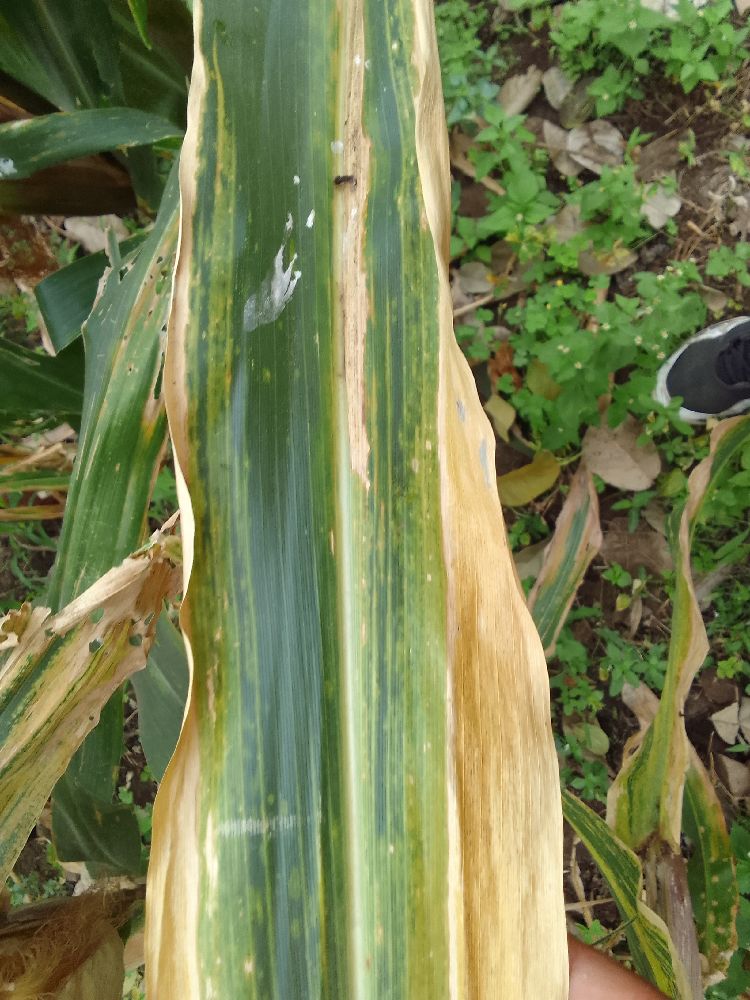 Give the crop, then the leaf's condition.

maize, maize lethal necrosis
